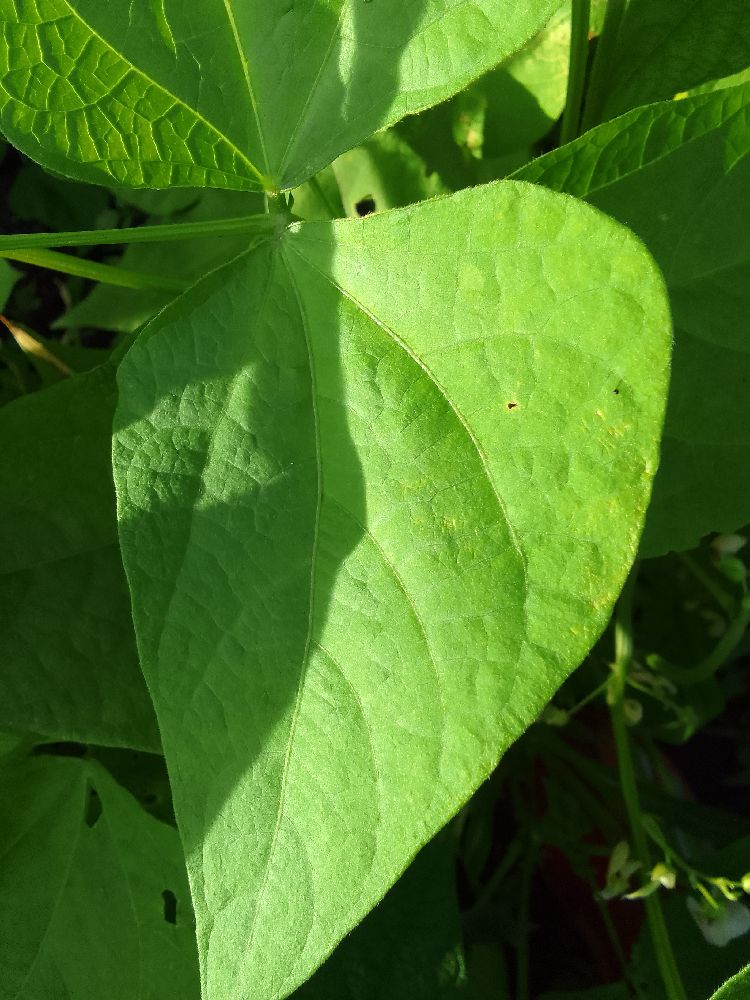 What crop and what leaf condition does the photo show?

common bean, healthy
